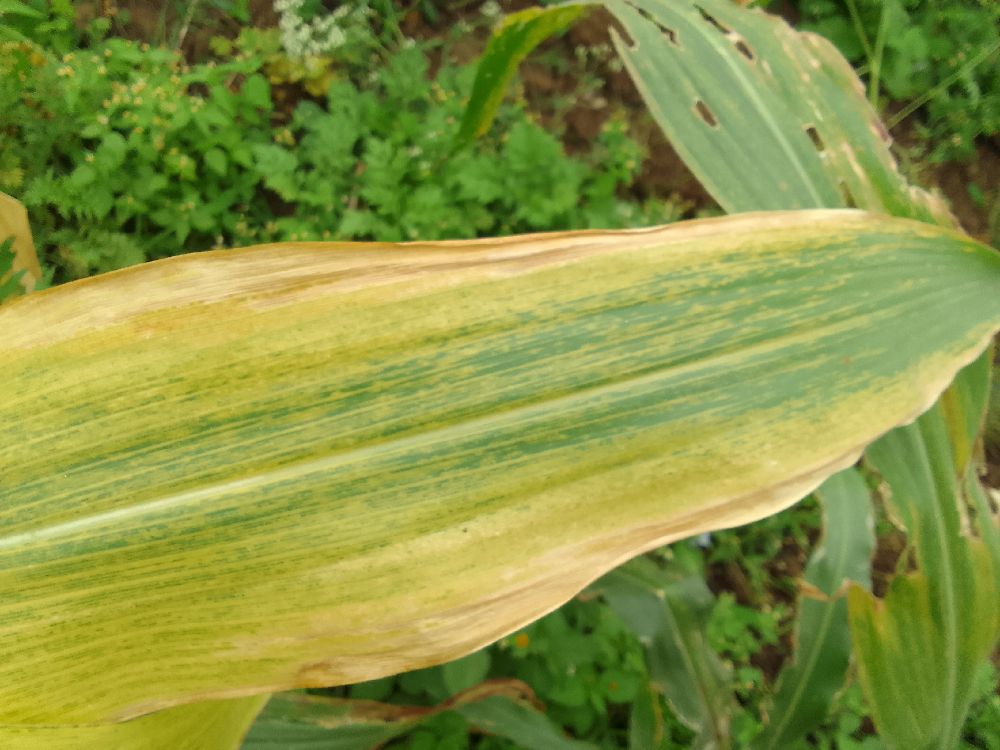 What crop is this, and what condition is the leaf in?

maize, maize lethal necrosis
